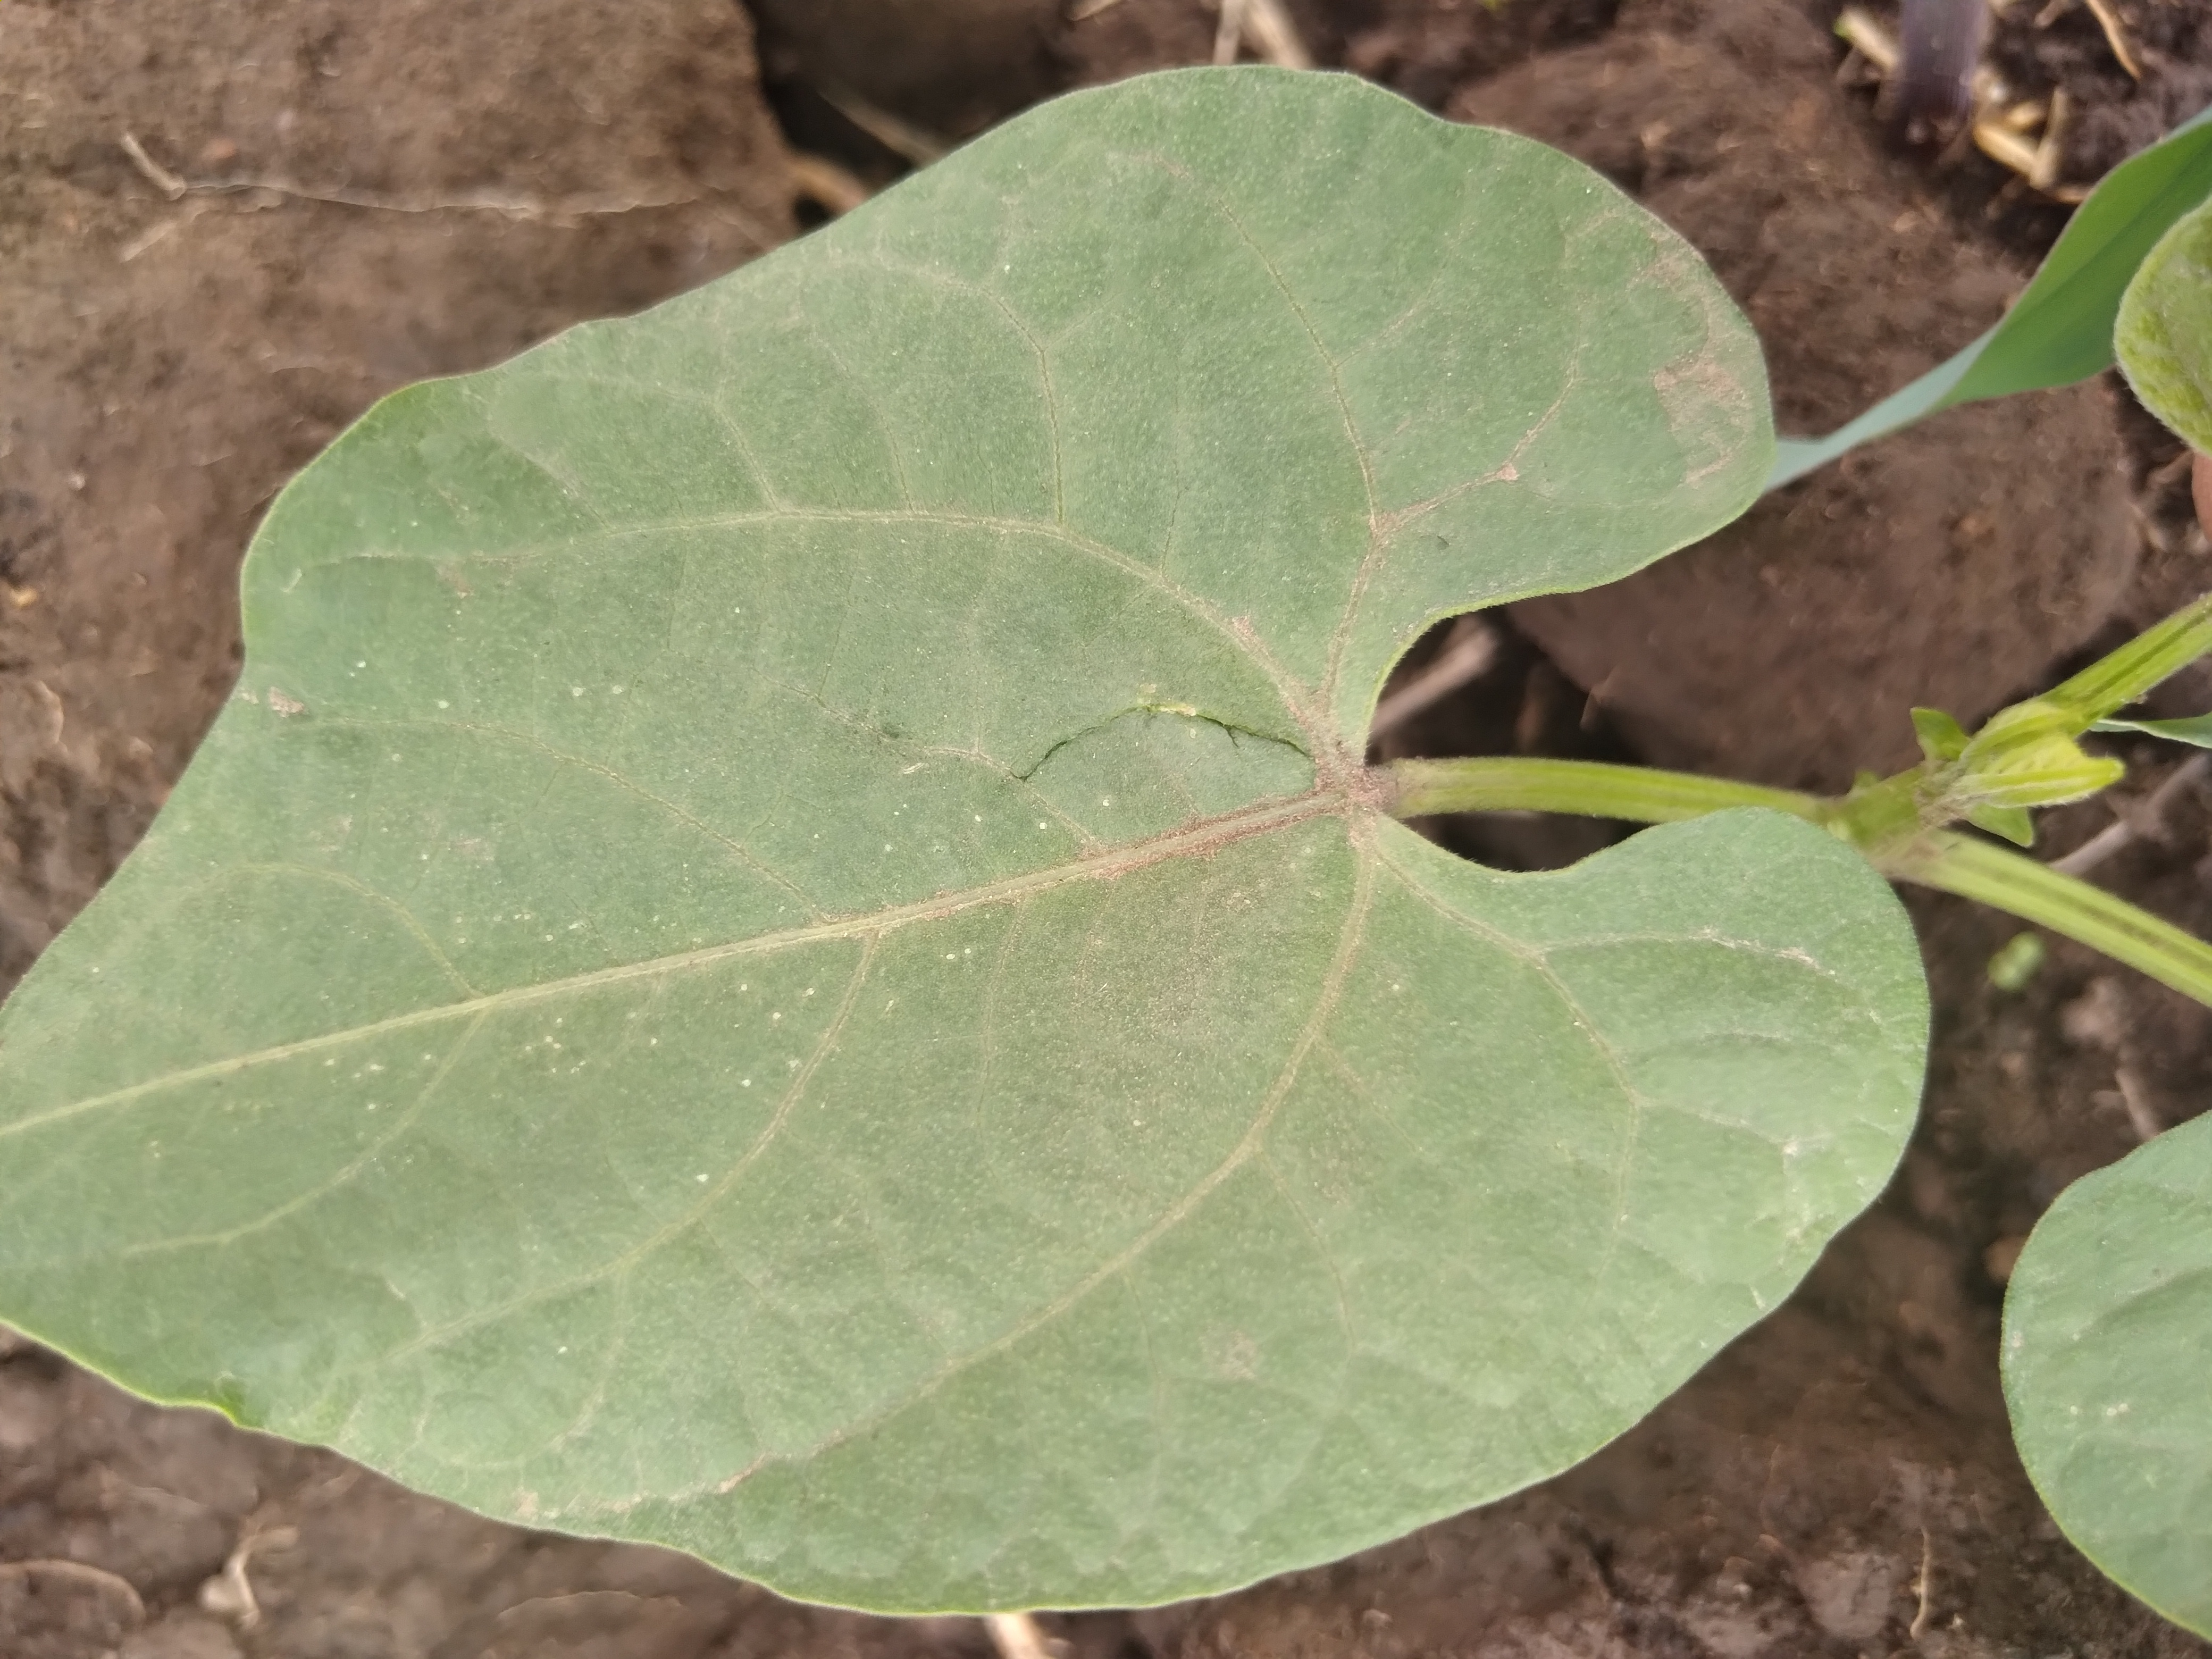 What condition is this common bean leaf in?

healthy
